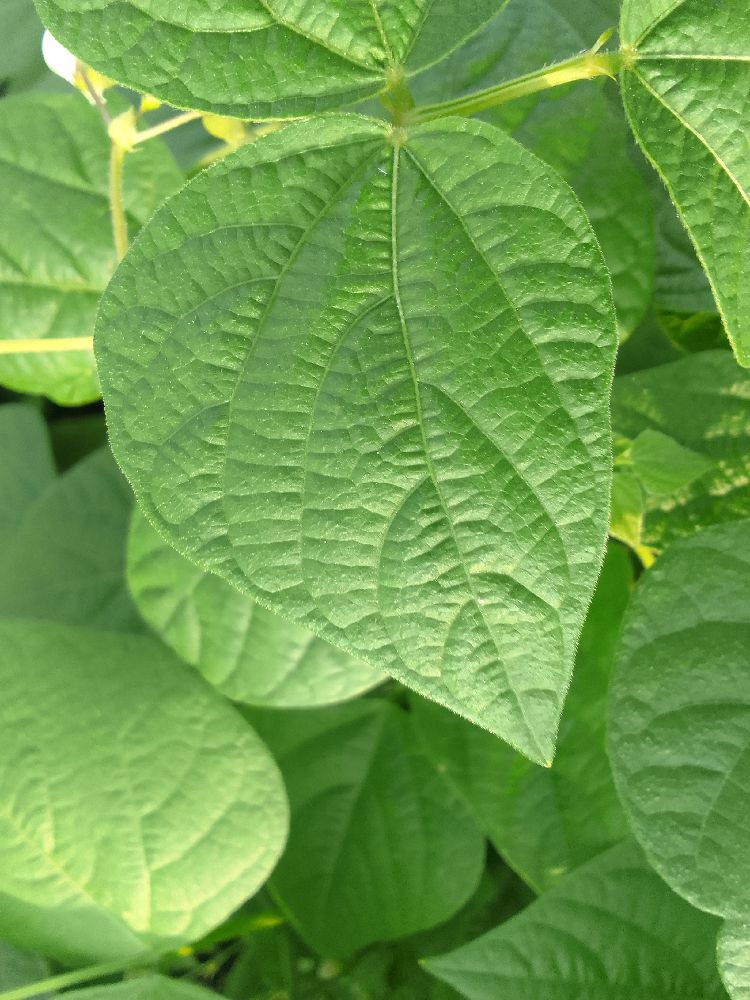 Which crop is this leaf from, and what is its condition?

common bean, healthy
